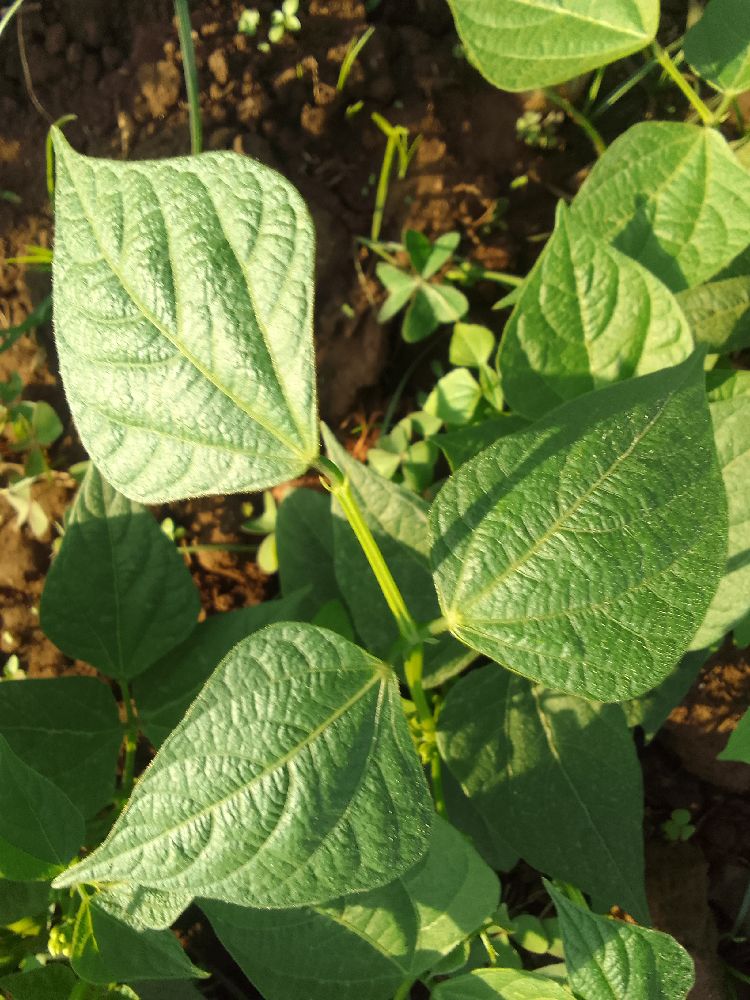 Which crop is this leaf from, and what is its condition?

common bean, healthy
